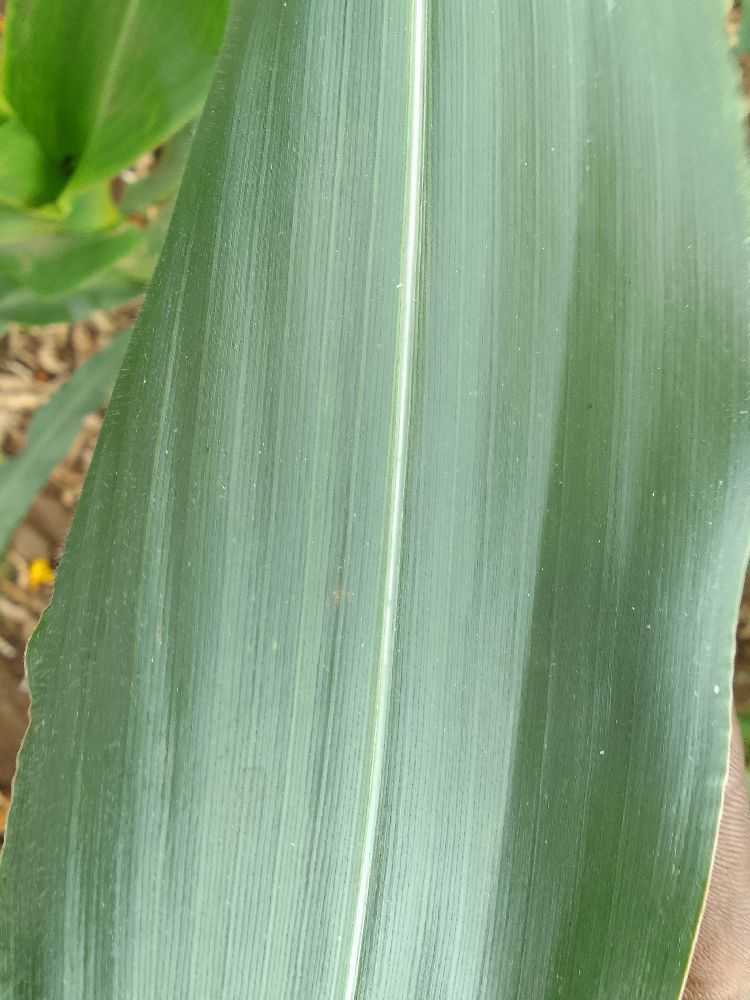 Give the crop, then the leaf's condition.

maize, healthy
